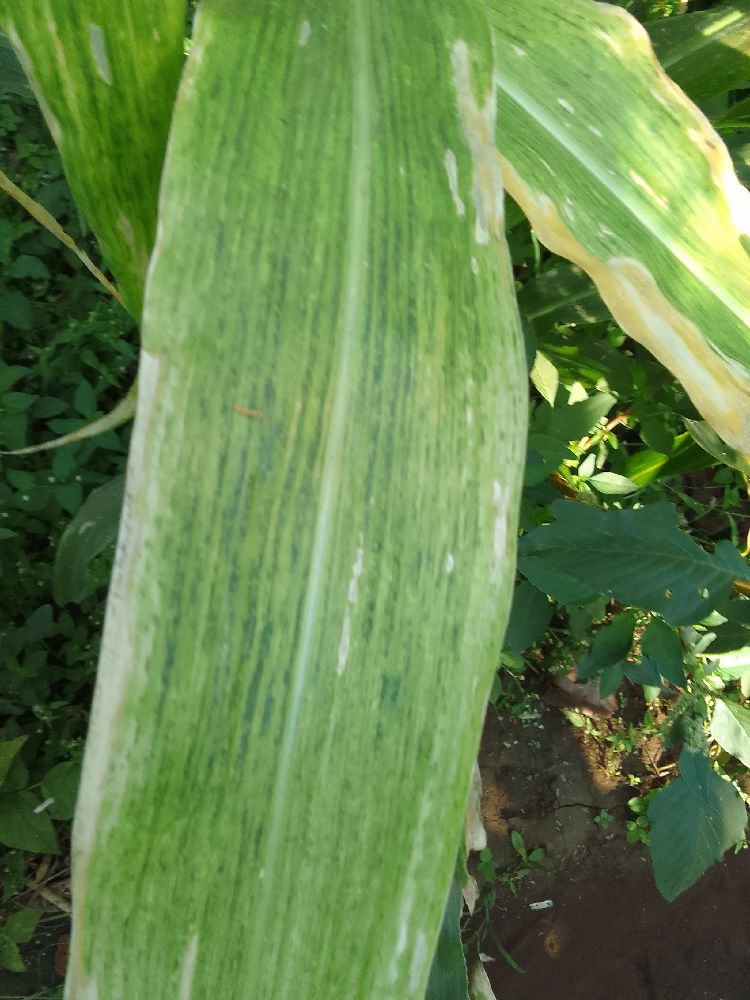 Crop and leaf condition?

maize, maize lethal necrosis
